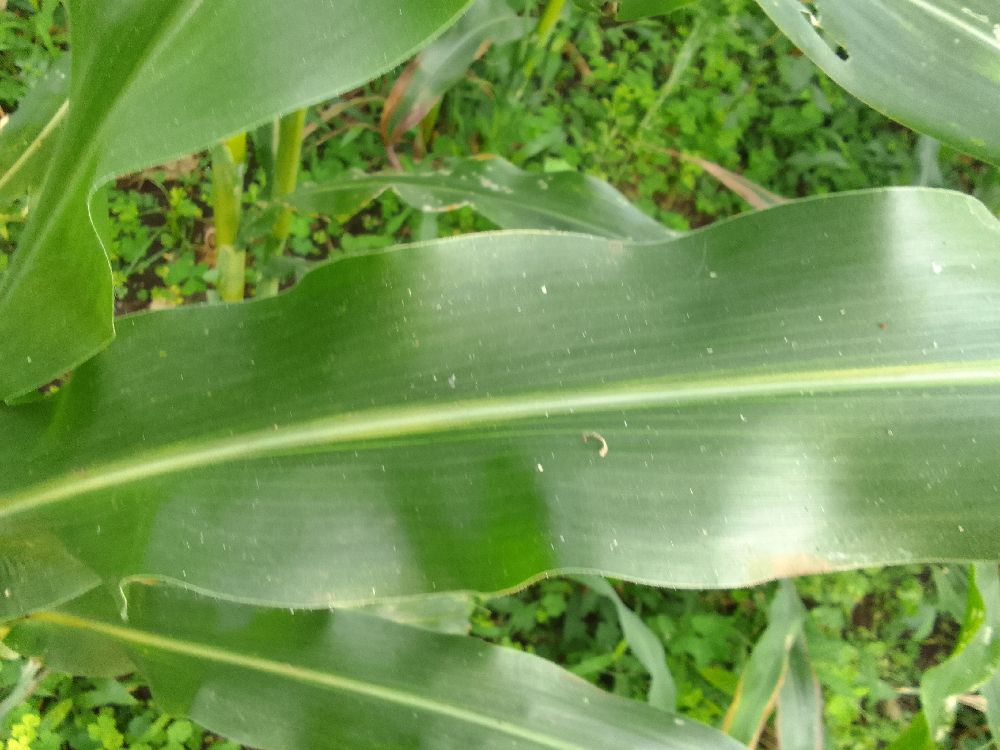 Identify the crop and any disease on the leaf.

maize, healthy
